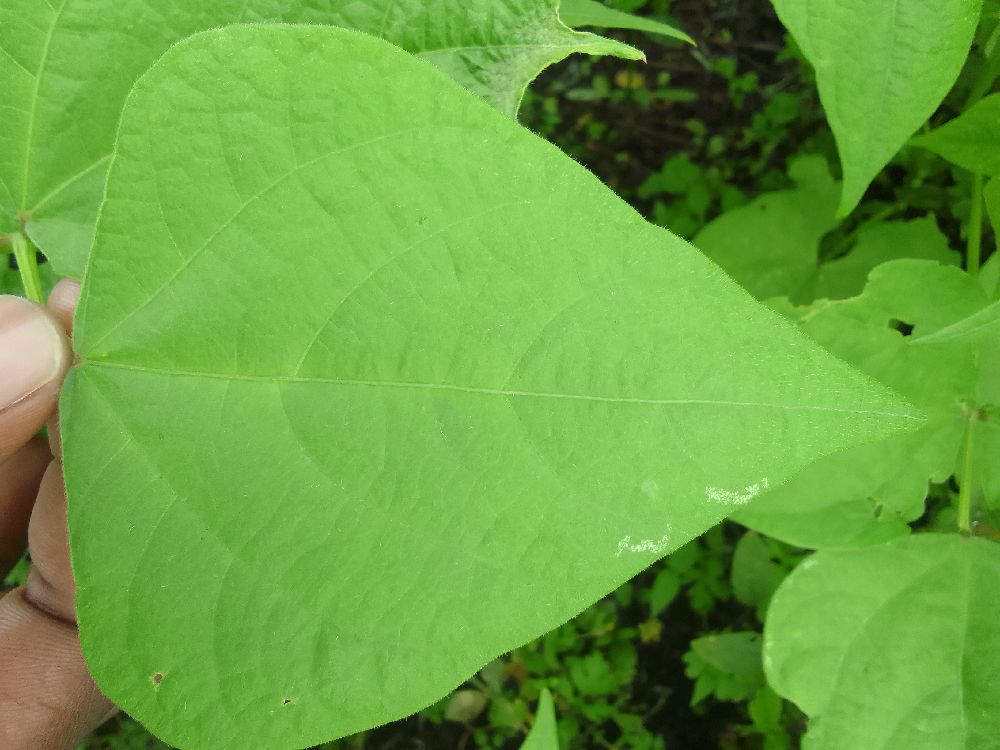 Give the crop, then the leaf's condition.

common bean, healthy
